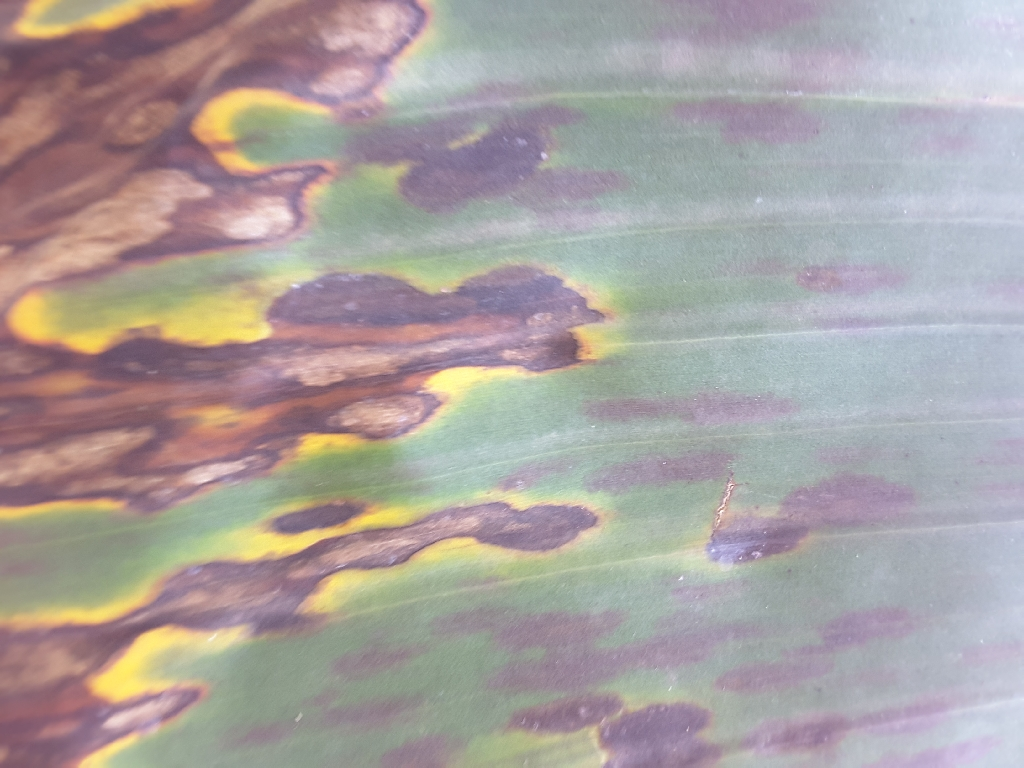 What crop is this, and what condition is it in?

banana, black sigatoka
